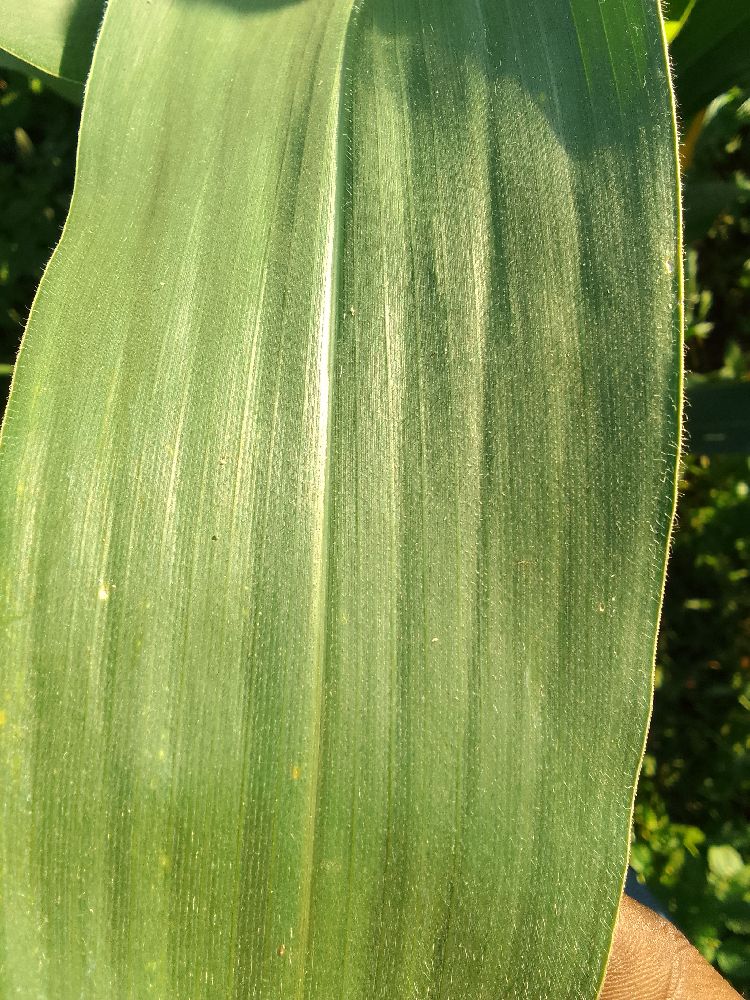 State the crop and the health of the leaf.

maize, healthy
